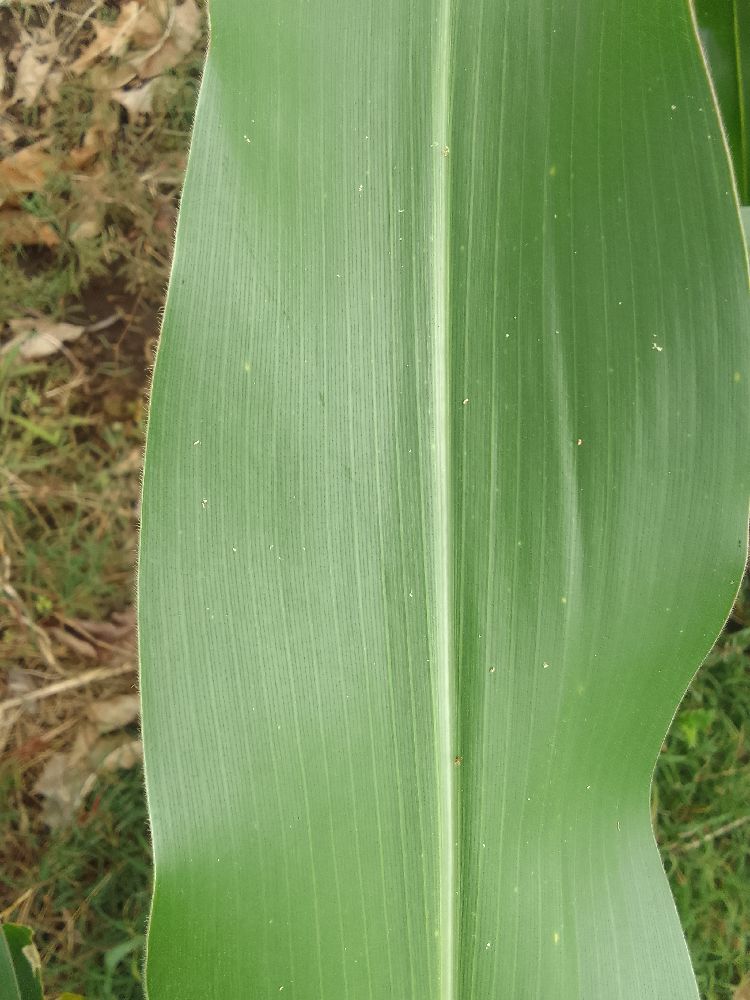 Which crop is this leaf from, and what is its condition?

maize, healthy
